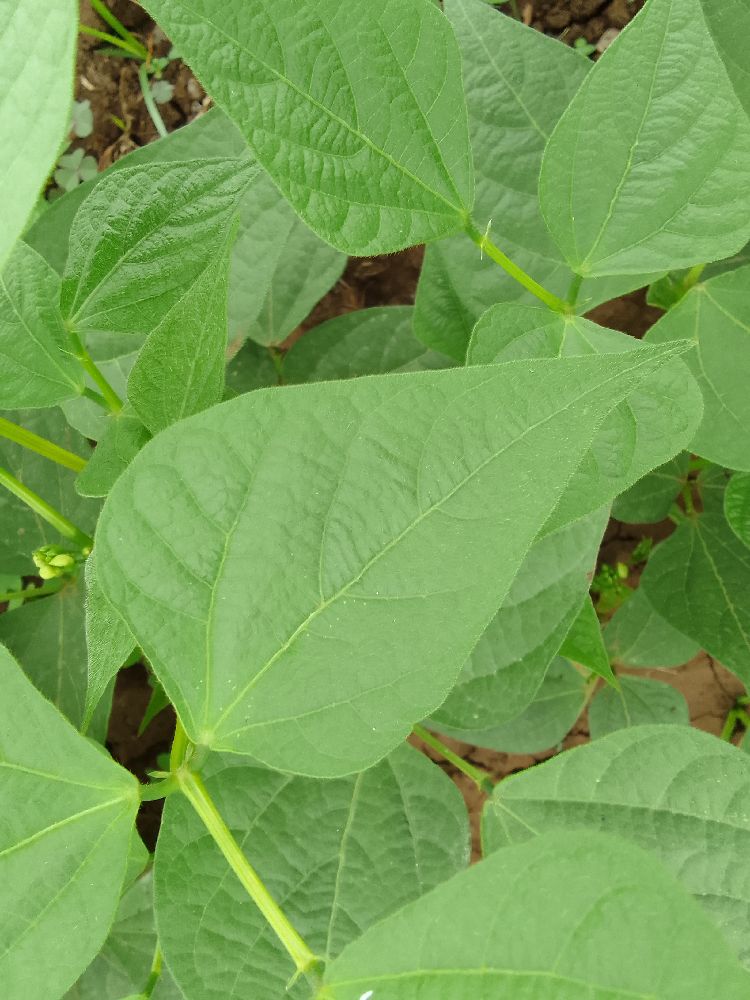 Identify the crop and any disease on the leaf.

common bean, healthy
